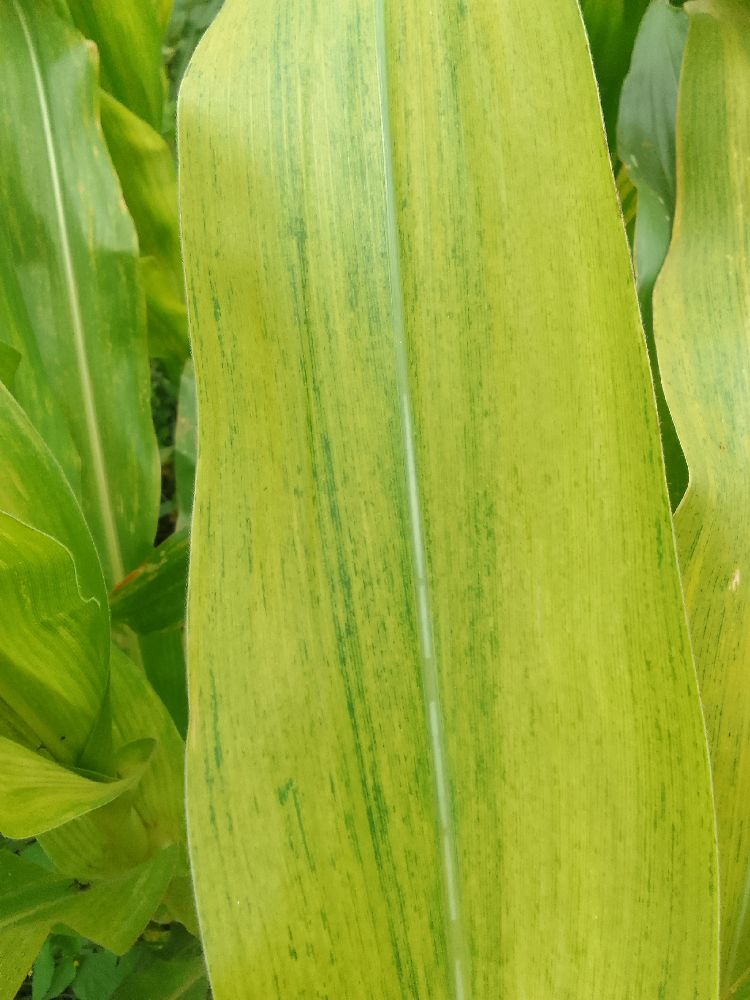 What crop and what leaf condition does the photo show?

maize, maize lethal necrosis
